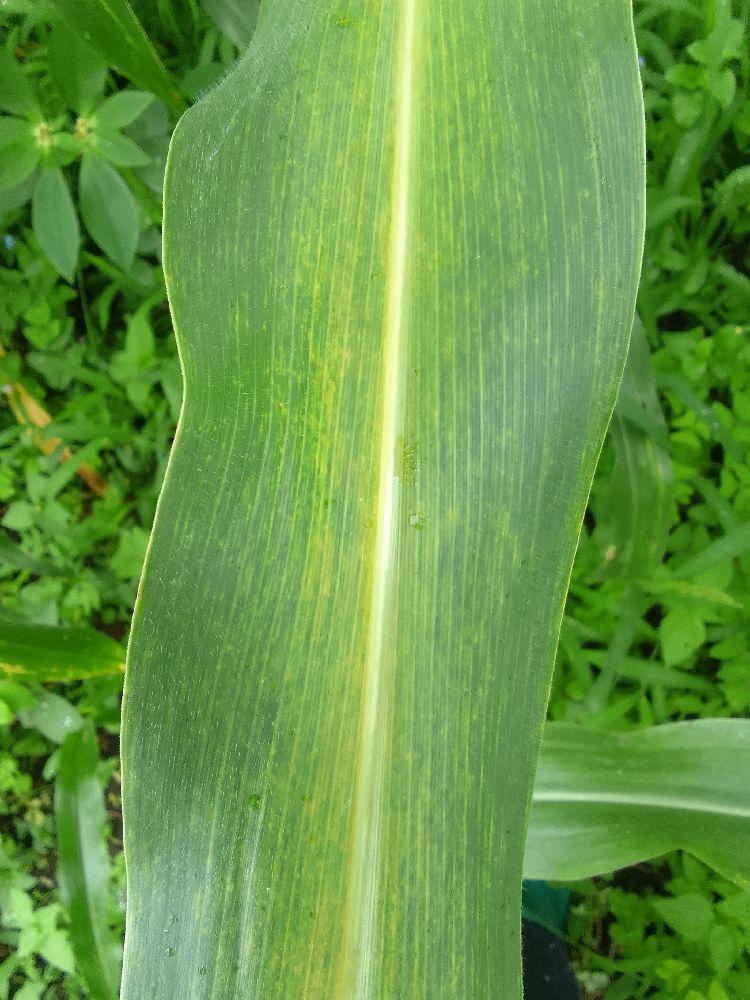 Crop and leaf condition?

maize, maize lethal necrosis
